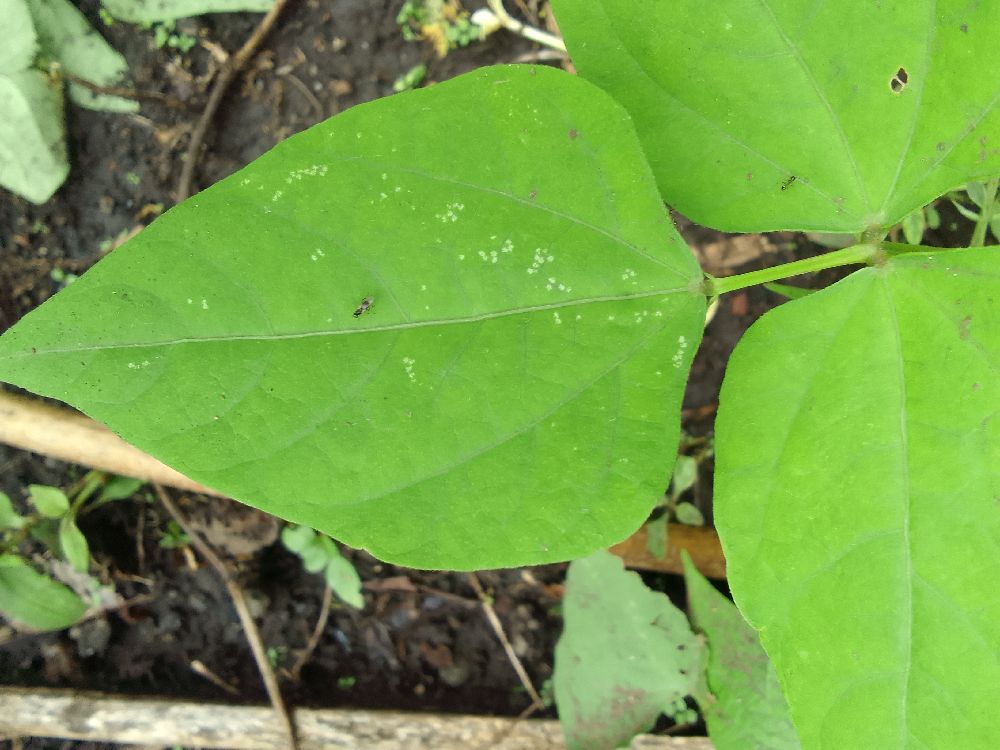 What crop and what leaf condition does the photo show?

common bean, healthy
